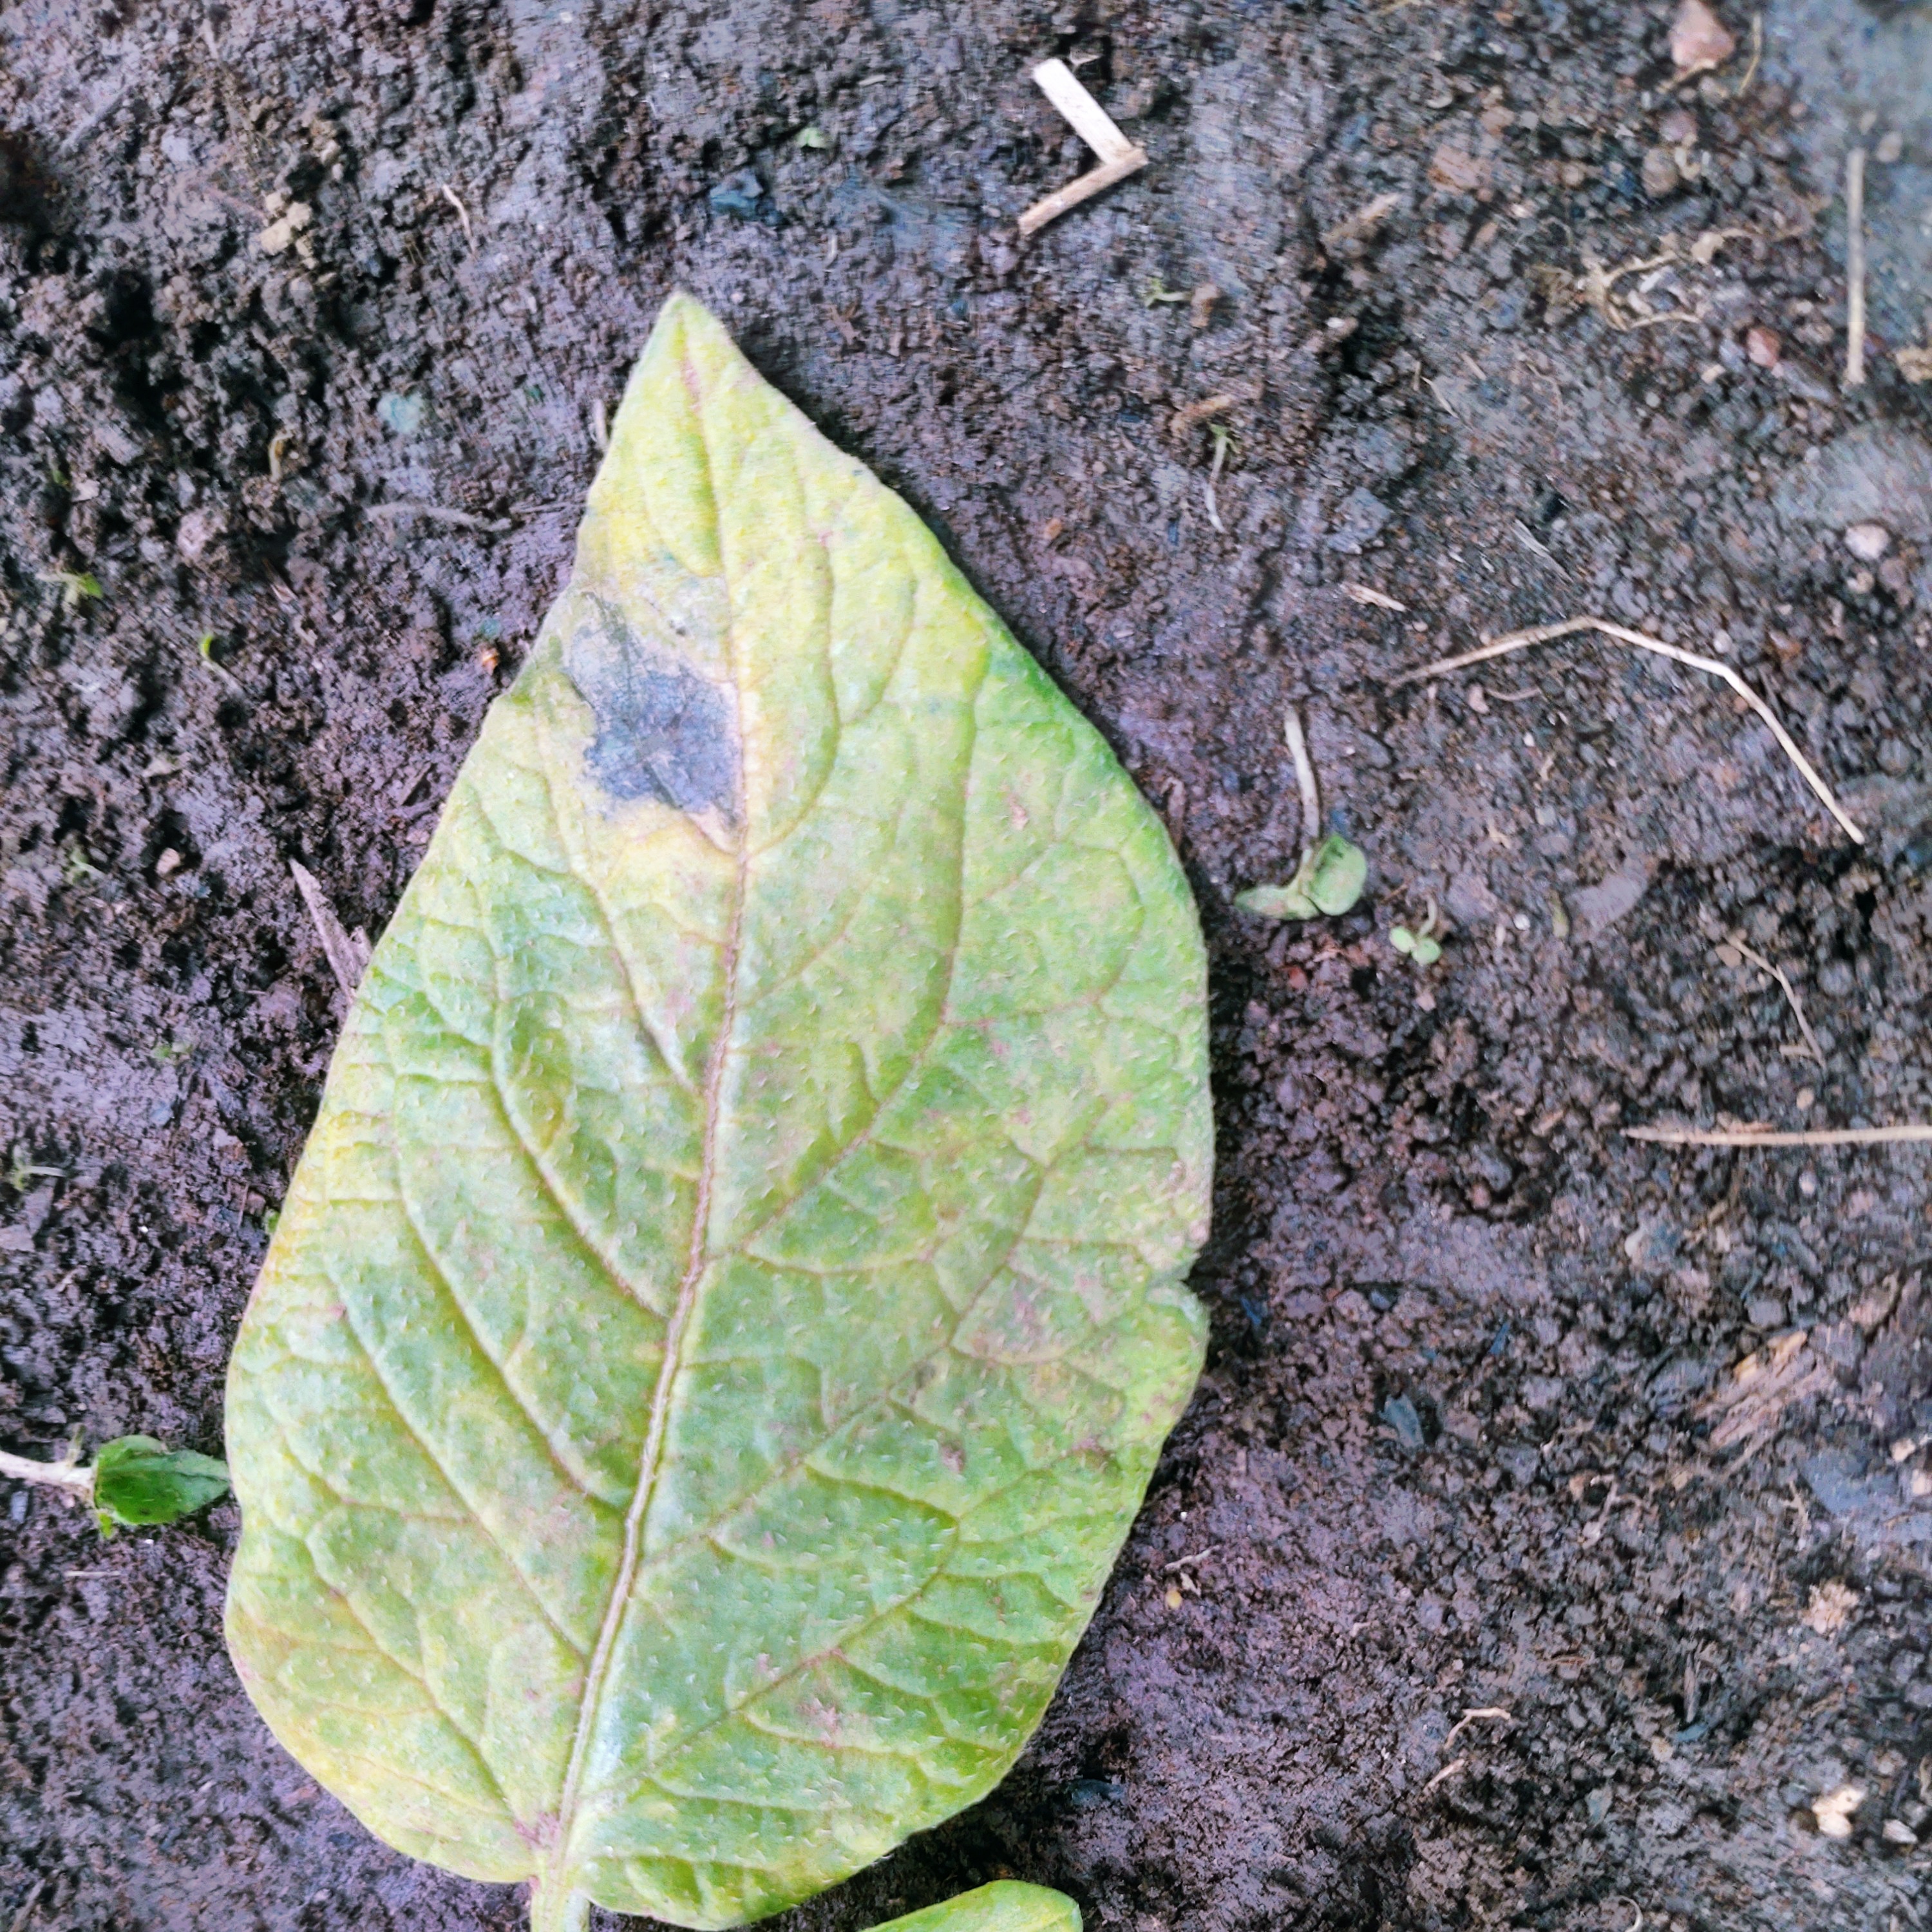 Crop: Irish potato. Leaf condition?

late blight
